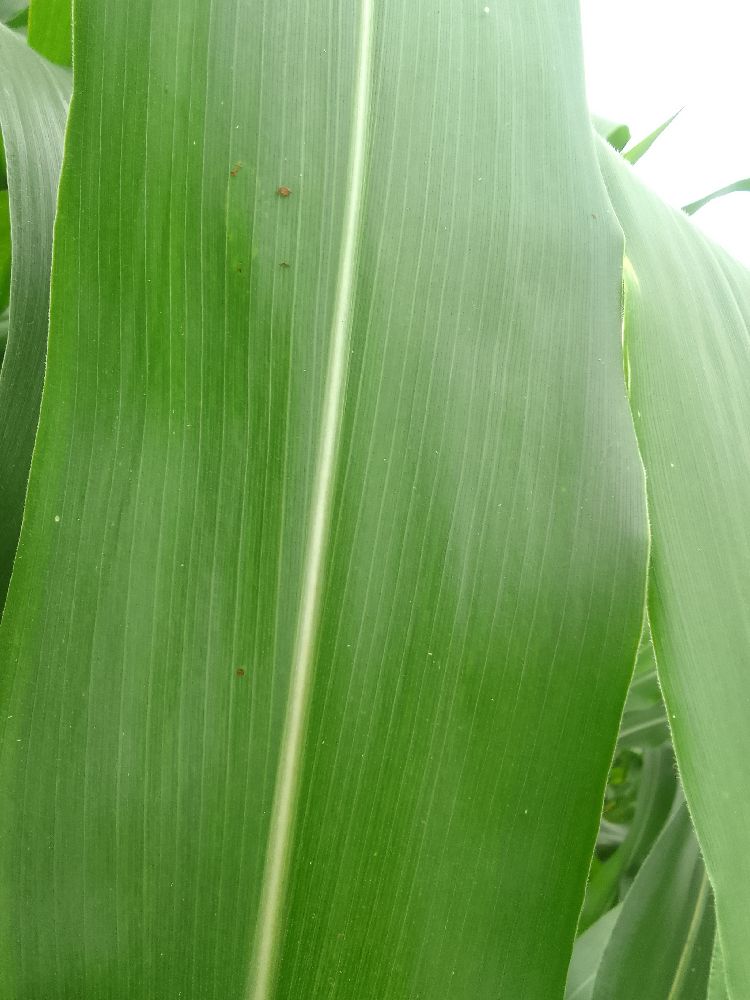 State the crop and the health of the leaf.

maize, healthy
